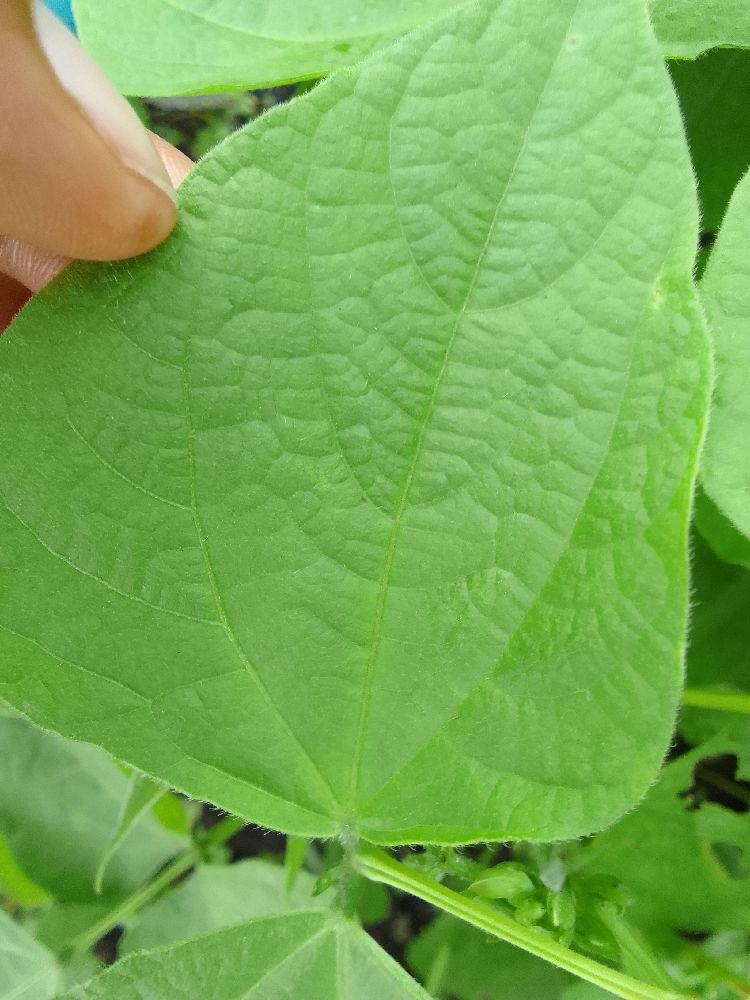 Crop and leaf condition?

common bean, healthy
